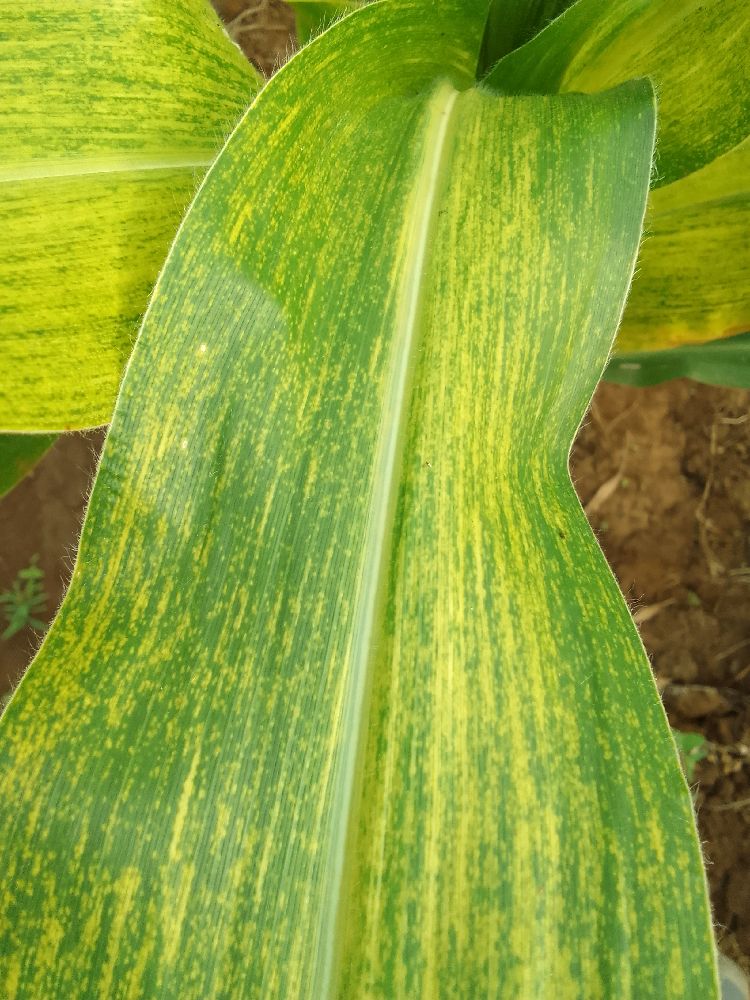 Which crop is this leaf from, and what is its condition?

maize, maize lethal necrosis
